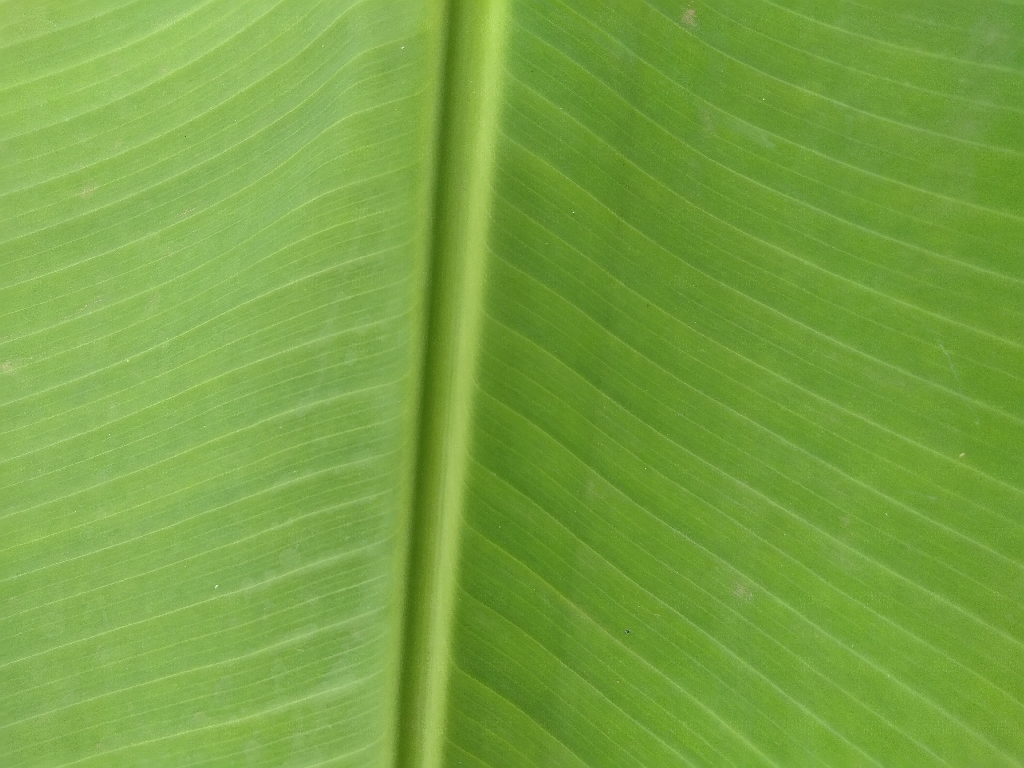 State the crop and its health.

banana, healthy
